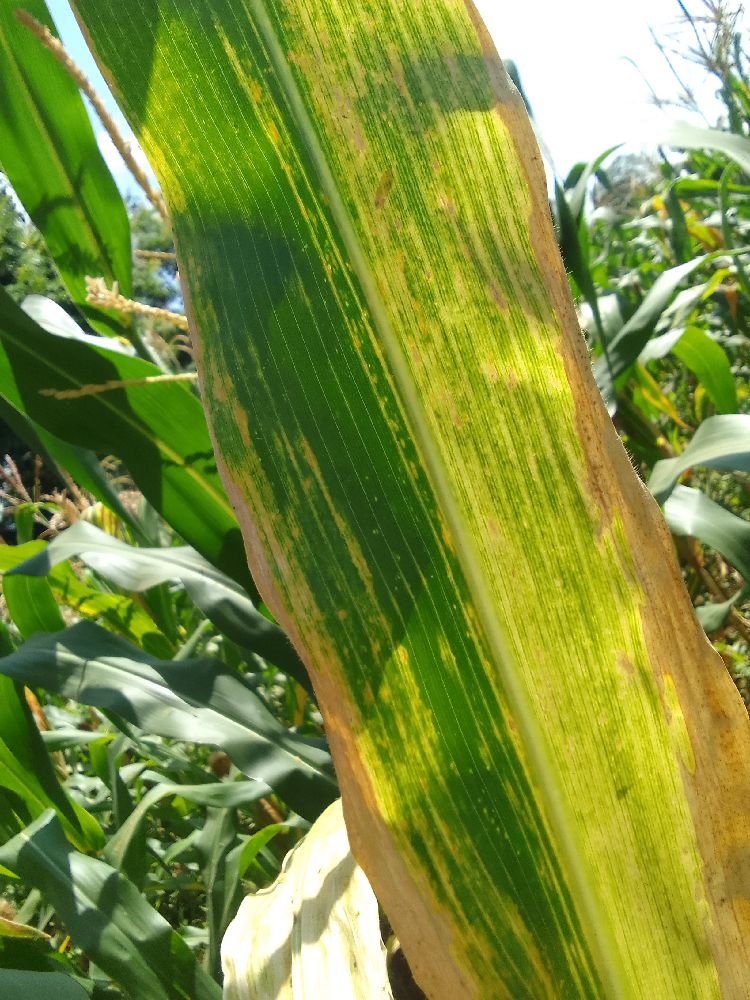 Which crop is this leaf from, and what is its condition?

maize, maize lethal necrosis
